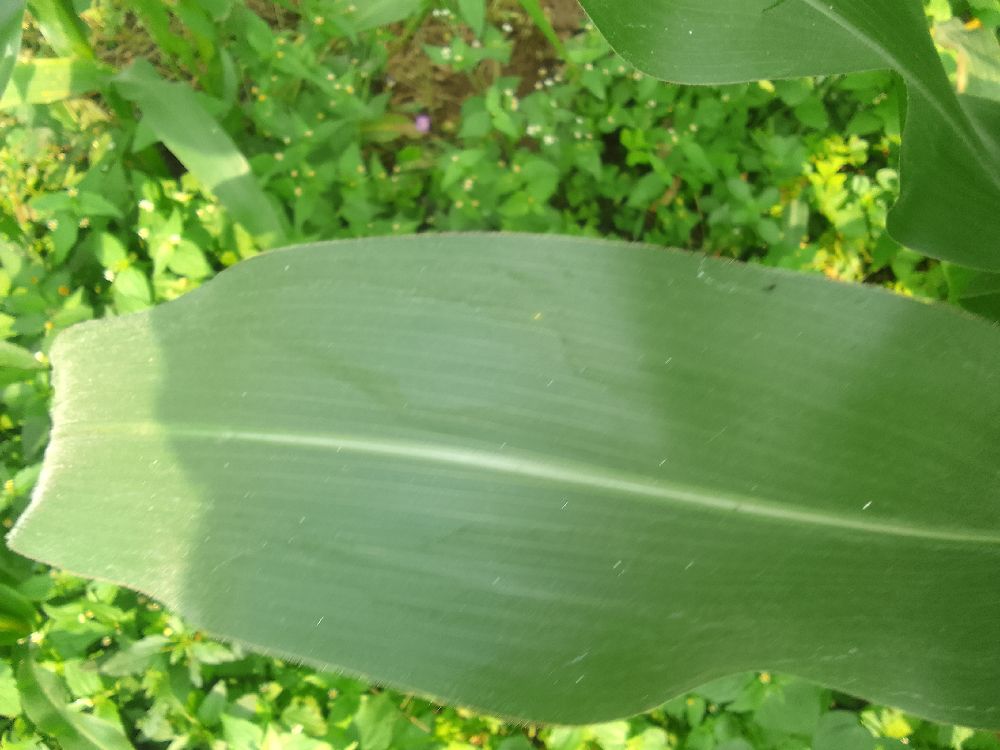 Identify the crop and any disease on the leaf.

maize, healthy
